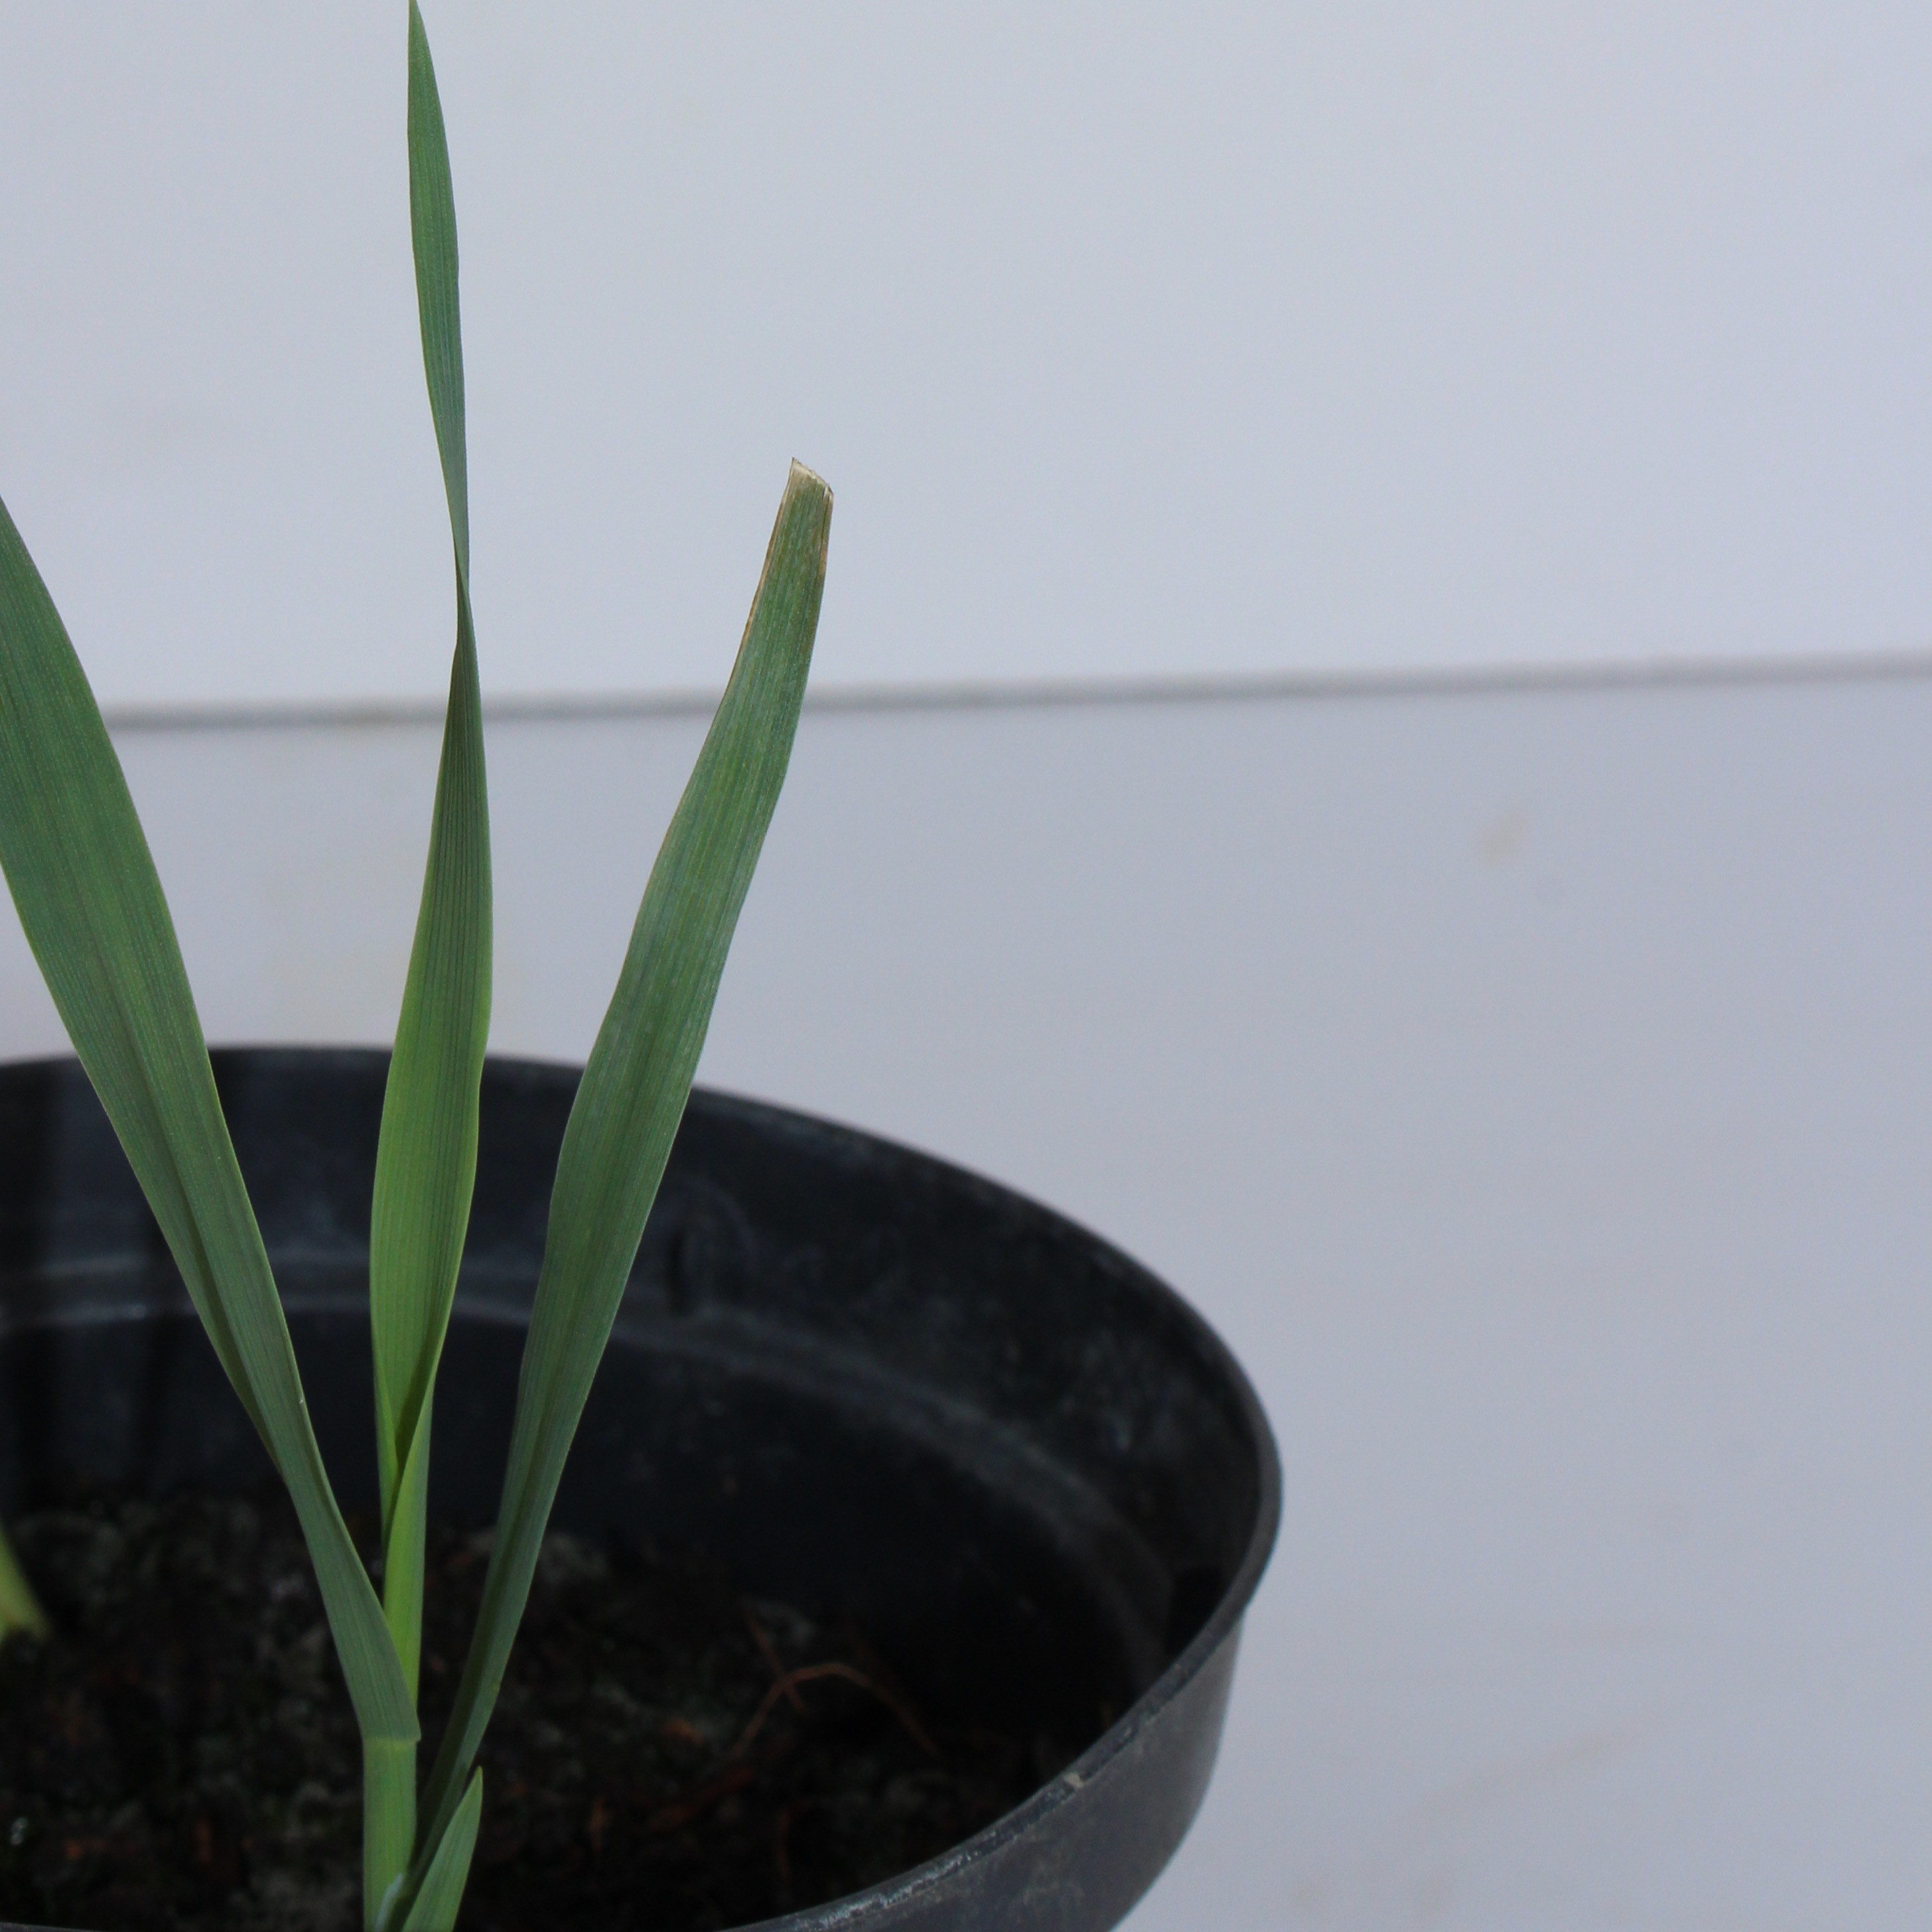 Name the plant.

Avena sterilis
